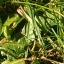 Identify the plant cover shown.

structured weed
